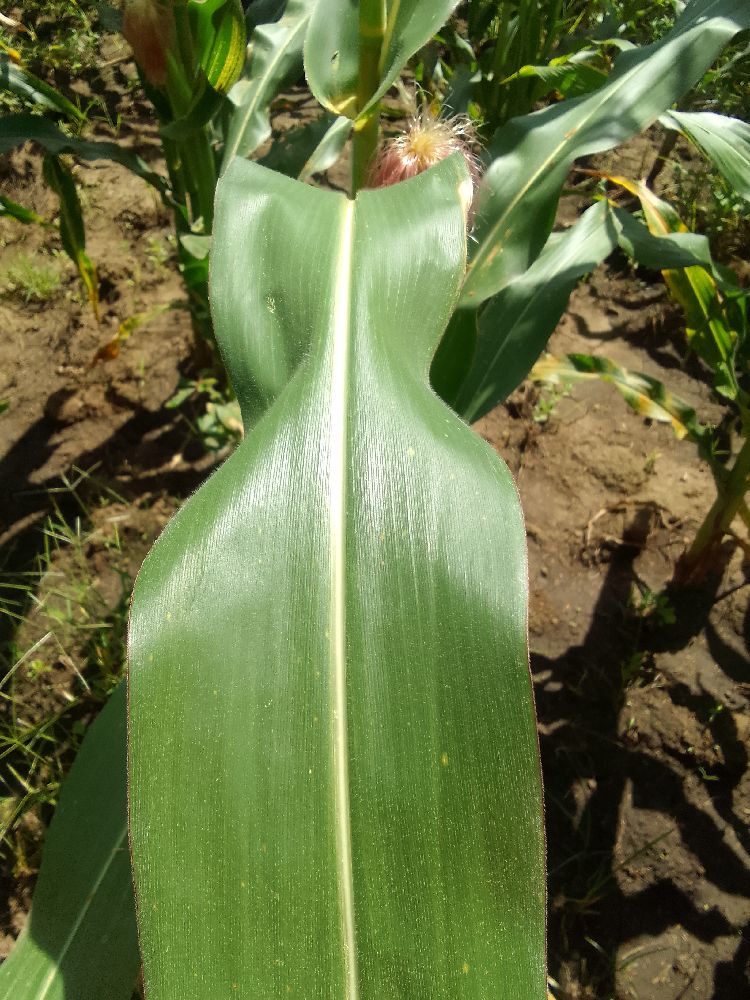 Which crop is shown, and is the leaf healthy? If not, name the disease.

maize, healthy
